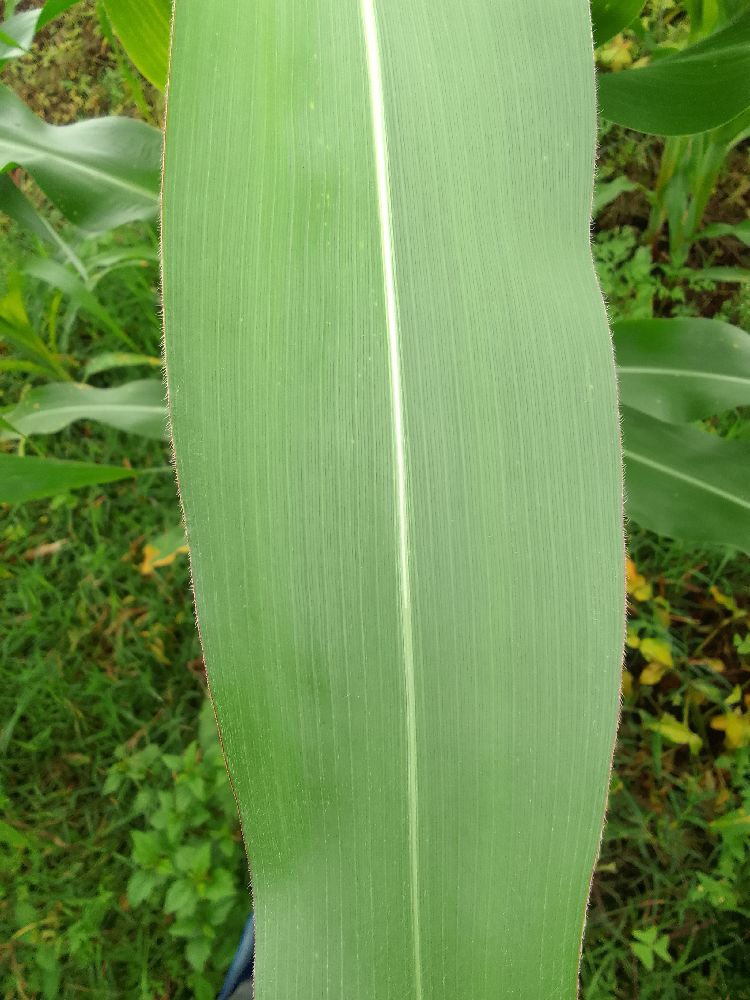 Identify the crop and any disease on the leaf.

maize, healthy
